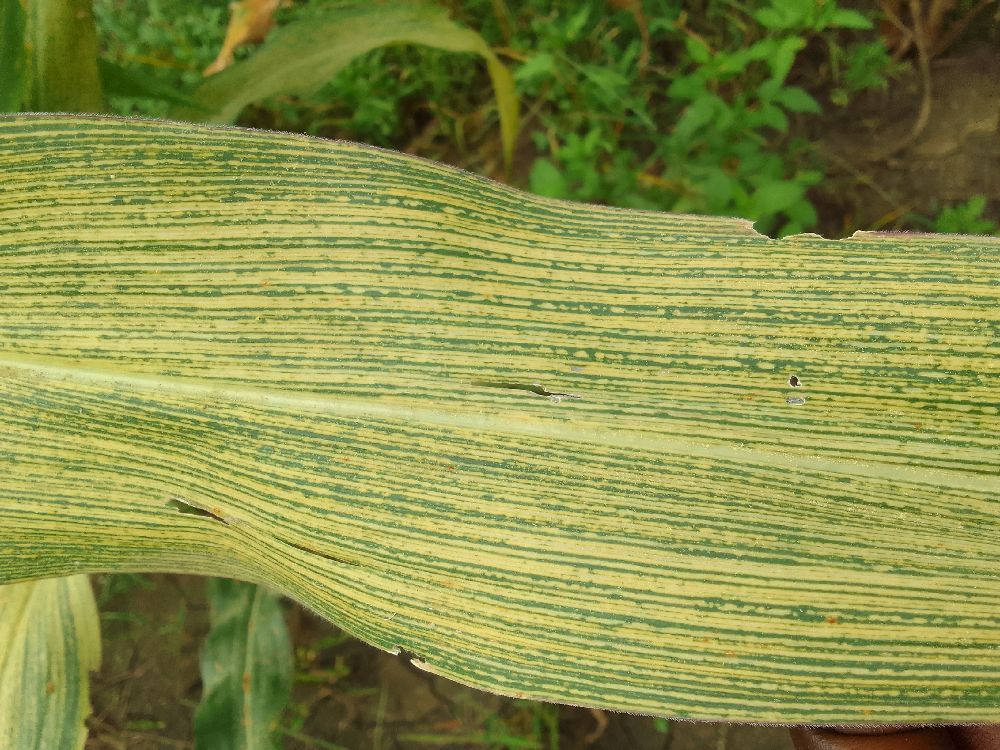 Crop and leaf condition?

maize, maize streak virus
